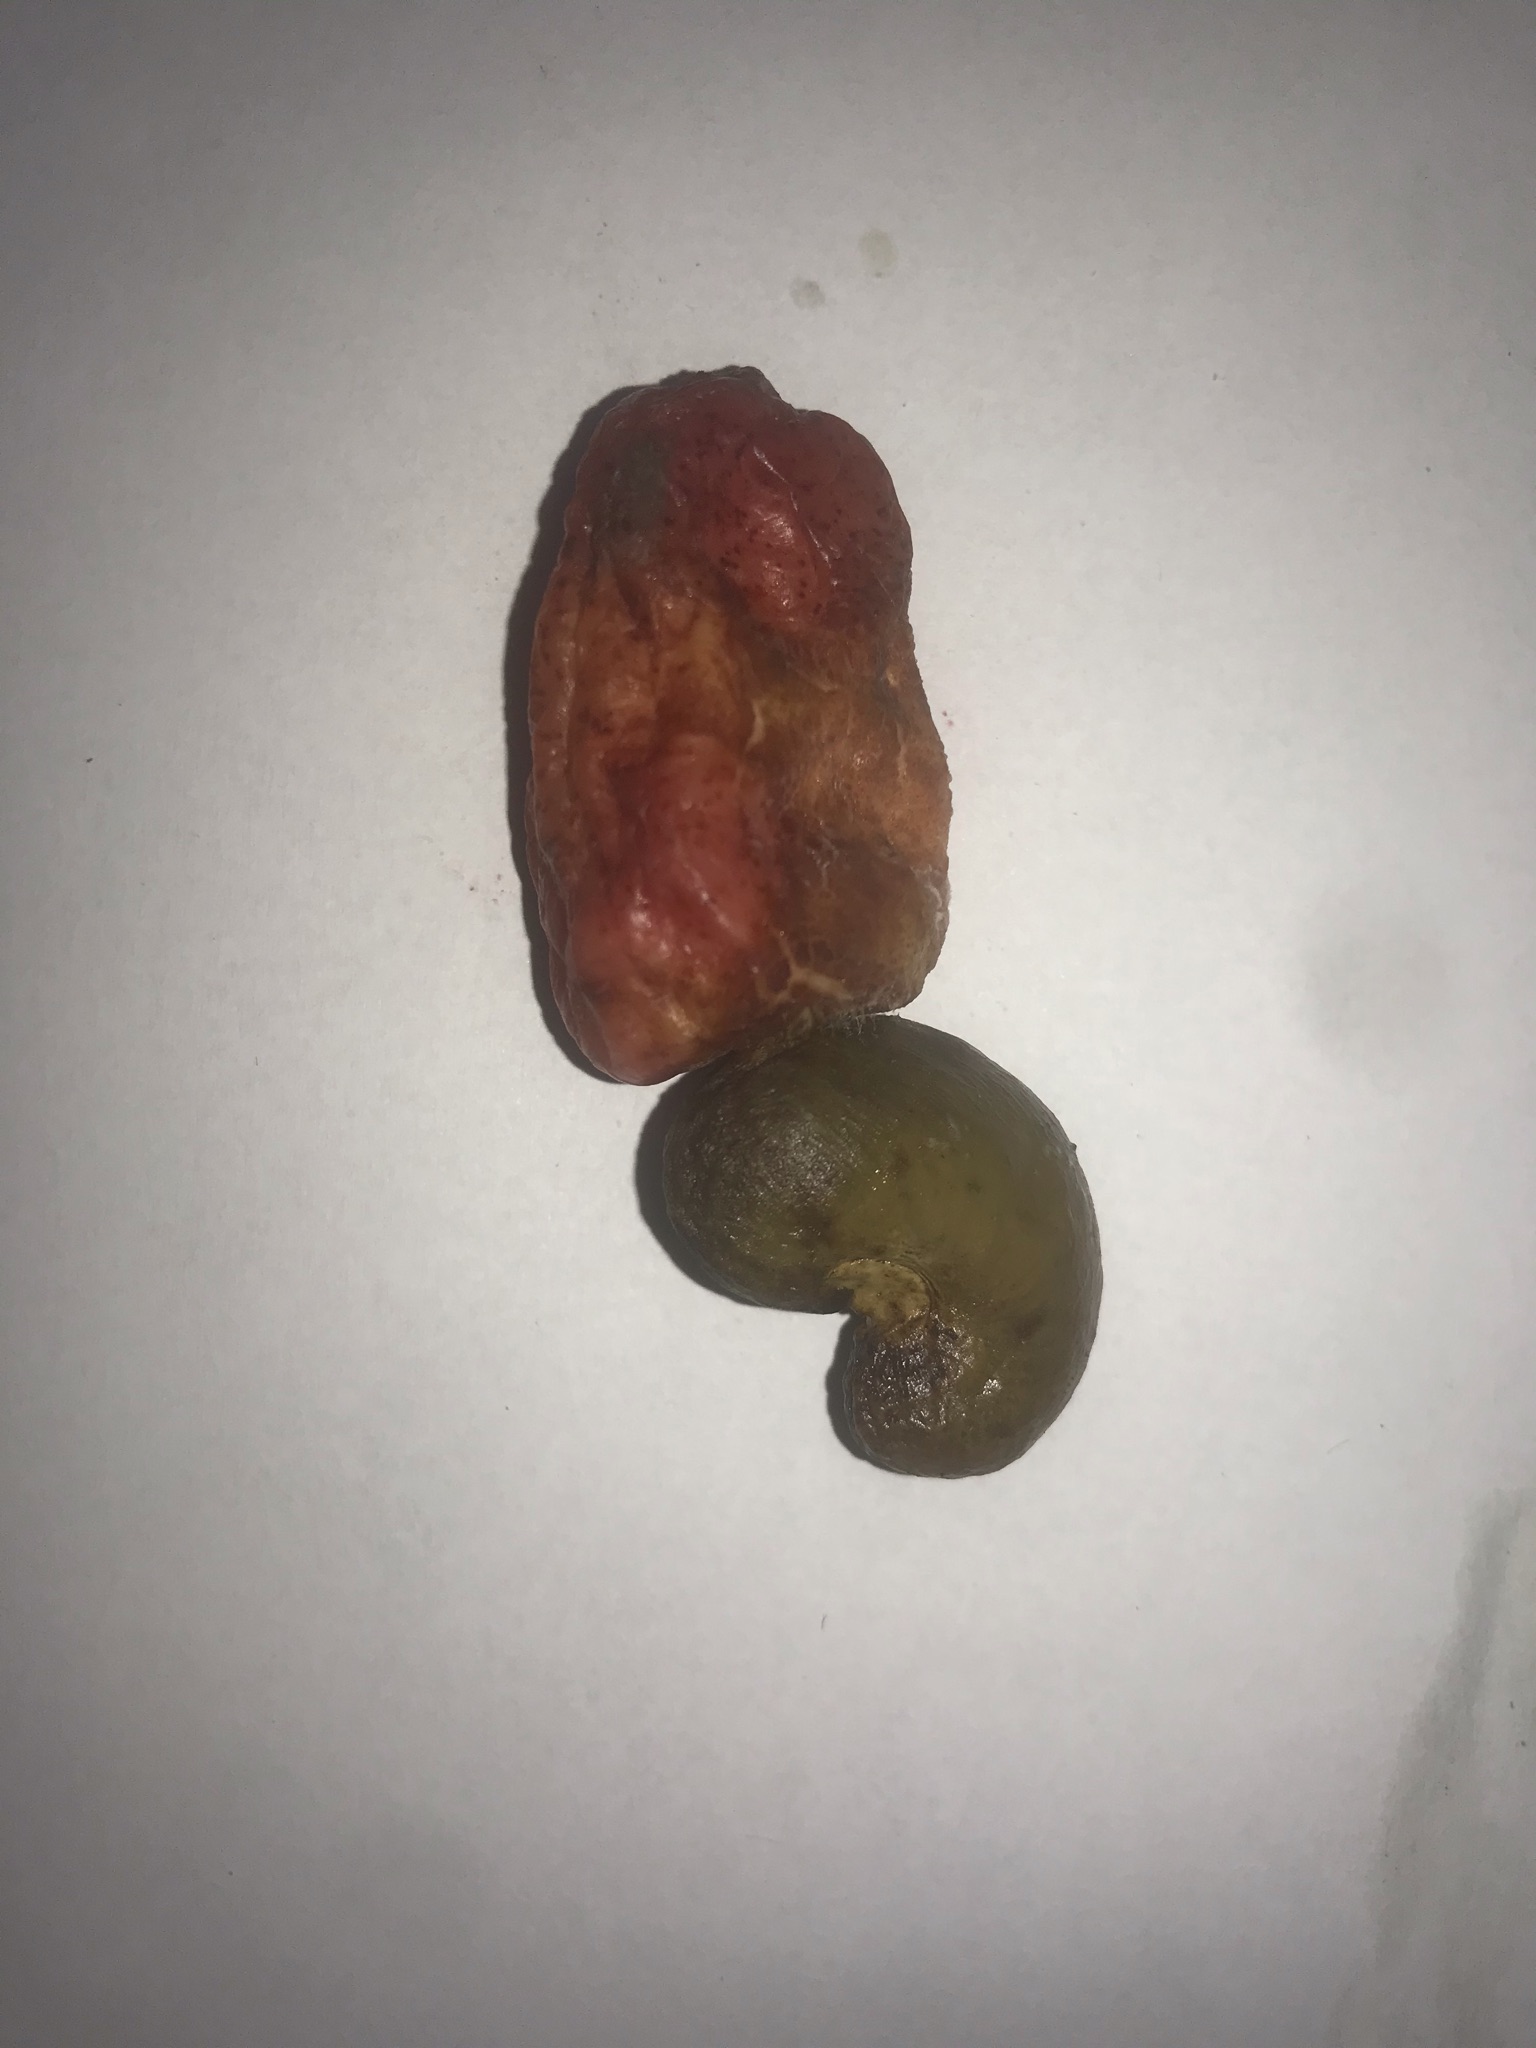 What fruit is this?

caju vermelho
